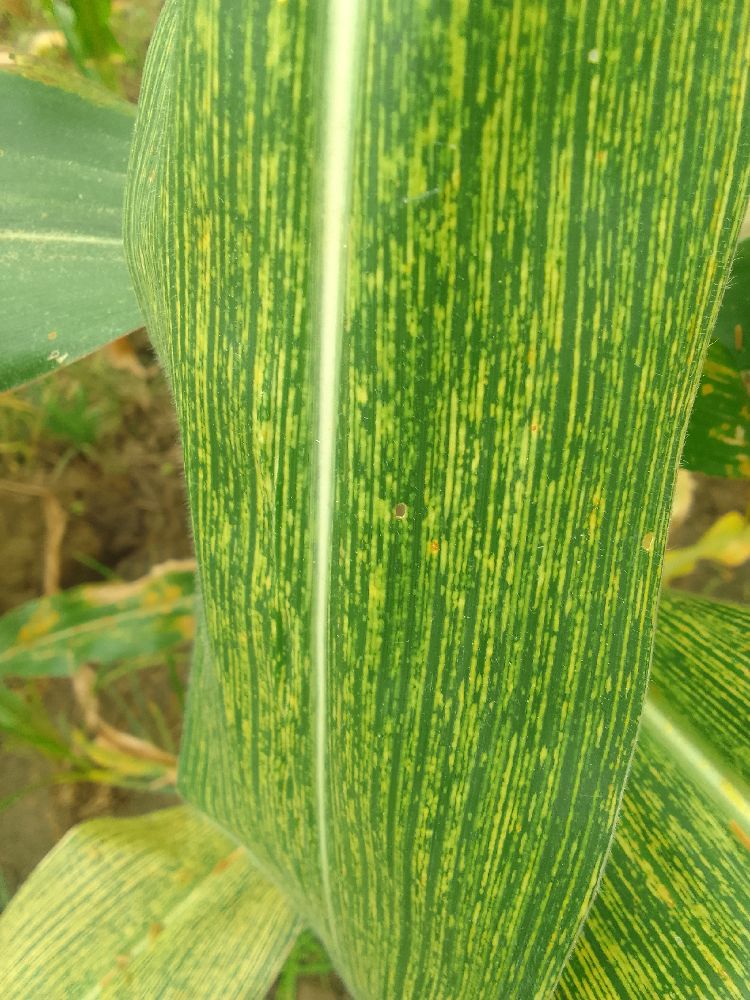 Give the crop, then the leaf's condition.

maize, maize streak virus
